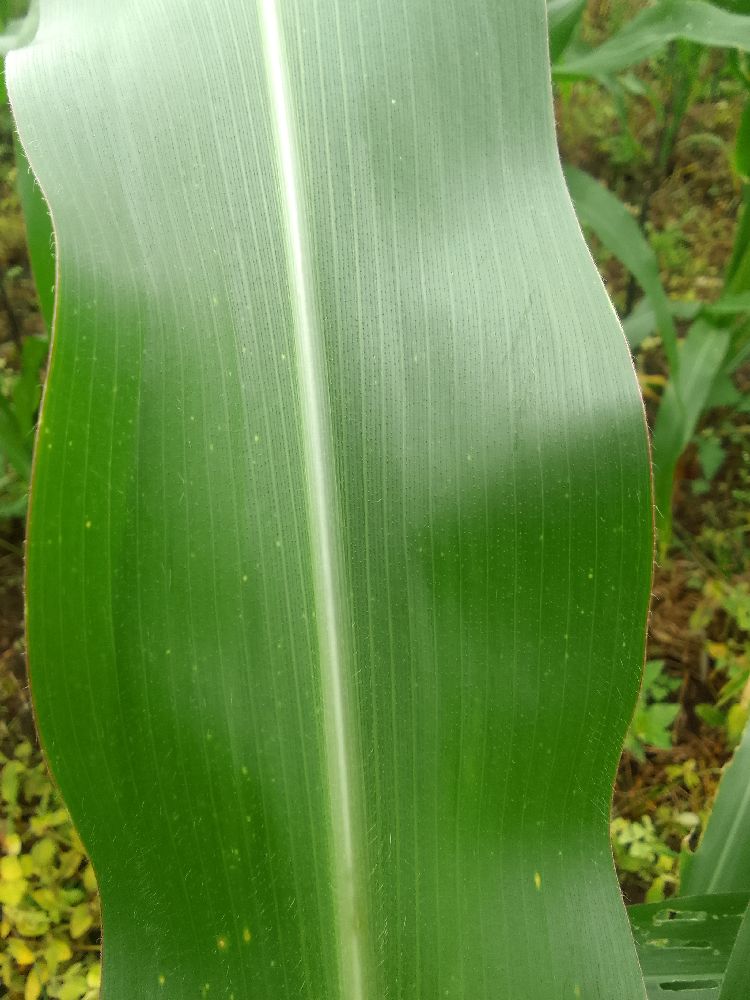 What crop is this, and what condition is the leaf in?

maize, healthy
